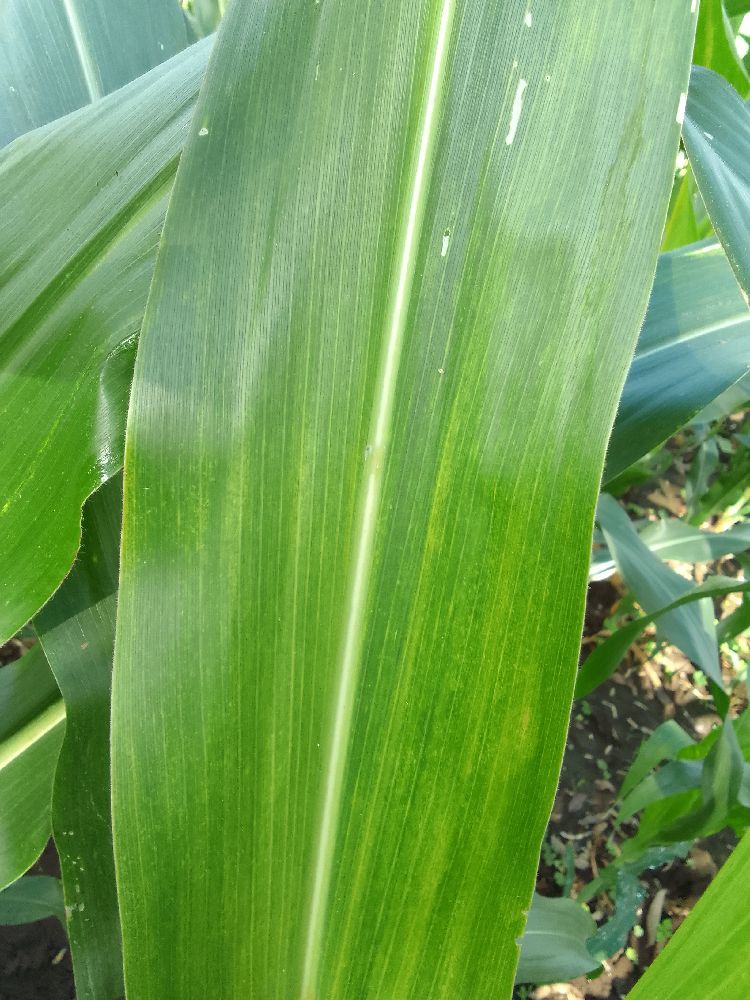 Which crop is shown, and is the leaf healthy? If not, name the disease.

maize, maize lethal necrosis
